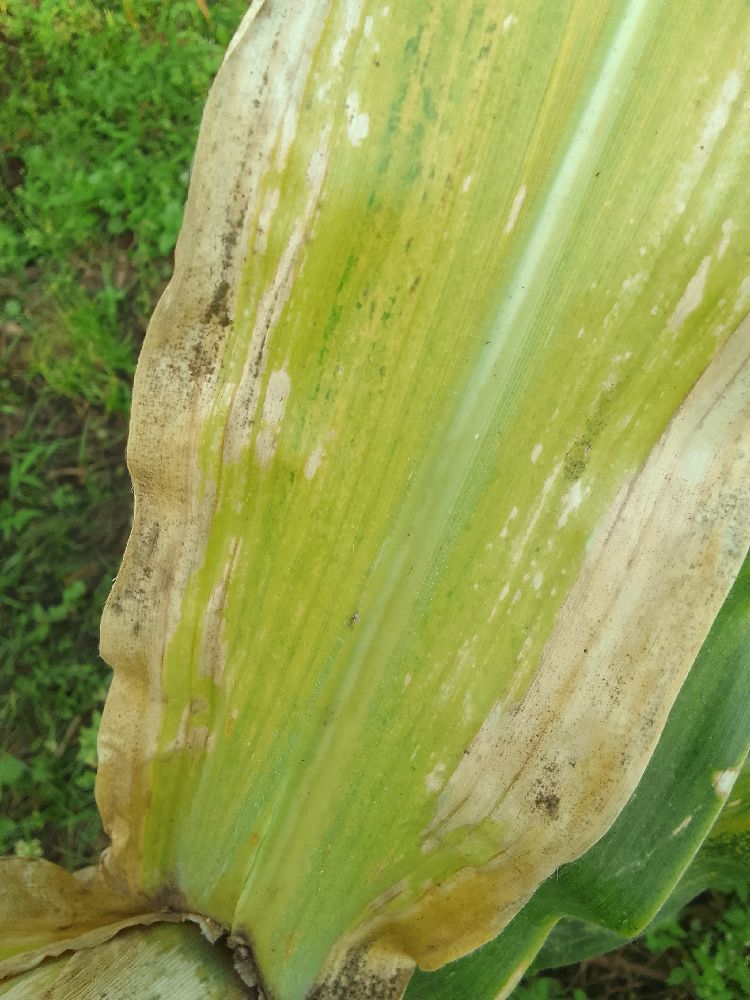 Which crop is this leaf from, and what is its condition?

maize, maize lethal necrosis
